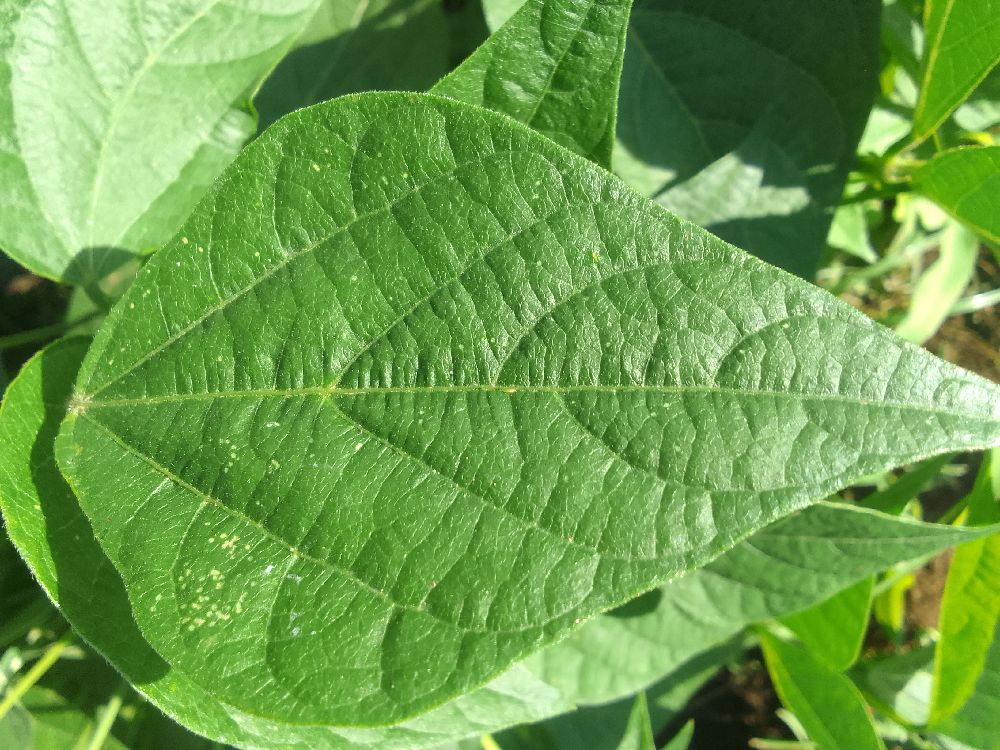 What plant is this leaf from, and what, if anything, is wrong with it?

common bean, healthy
